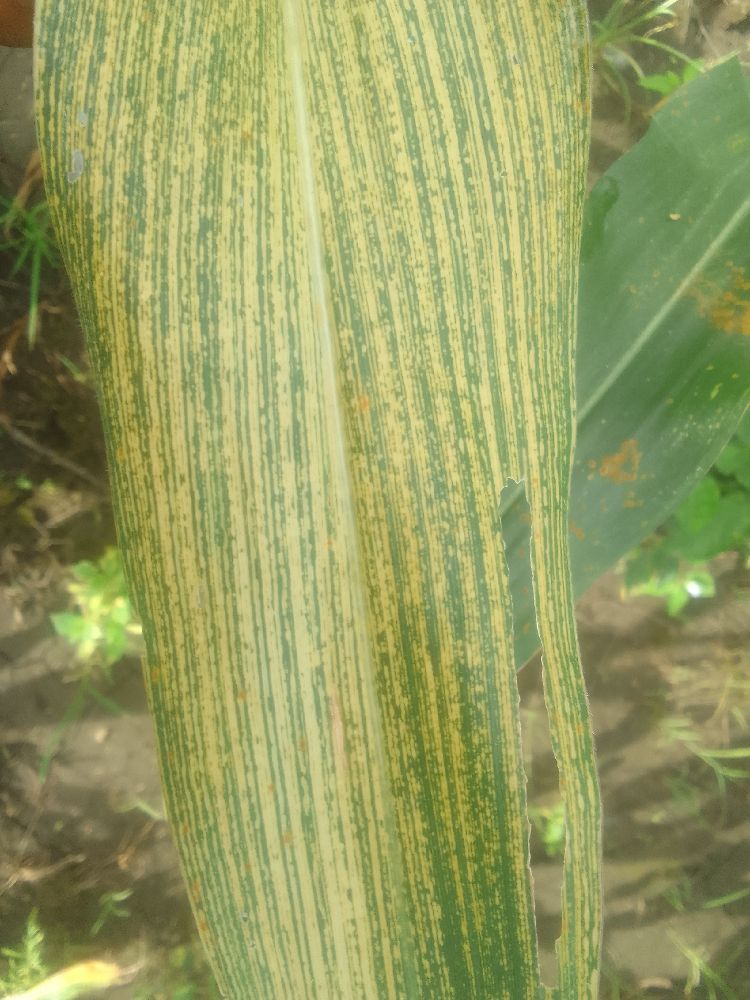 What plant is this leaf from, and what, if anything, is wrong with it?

maize, maize streak virus
